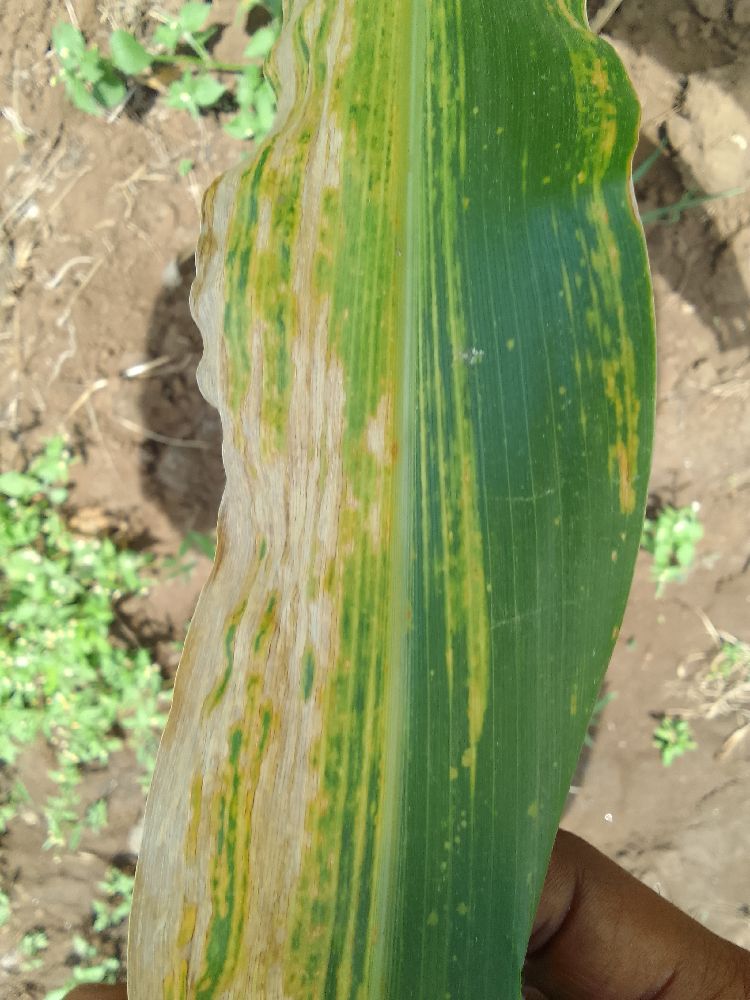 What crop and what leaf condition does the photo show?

maize, maize lethal necrosis
